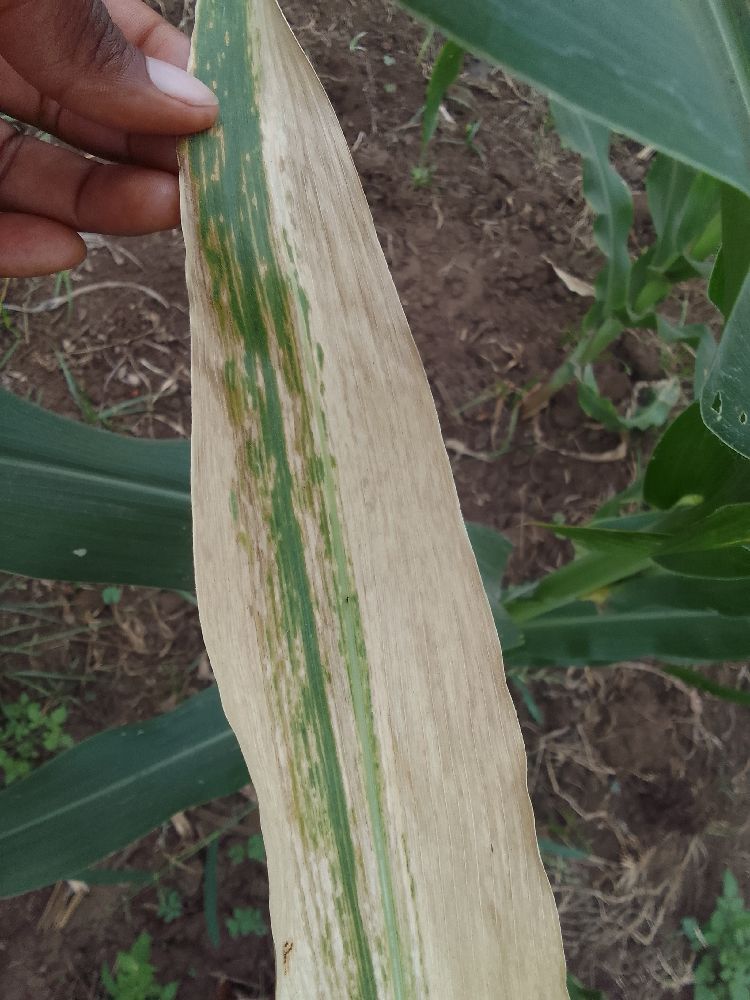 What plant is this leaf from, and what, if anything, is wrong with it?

maize, maize lethal necrosis
